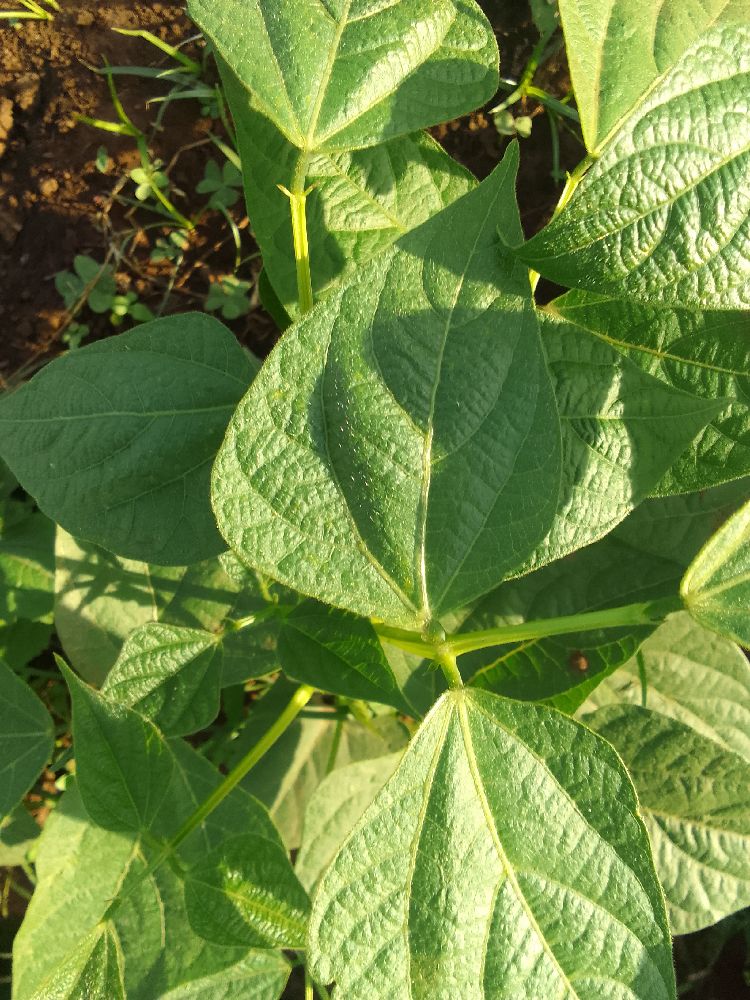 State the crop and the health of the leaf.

common bean, healthy
